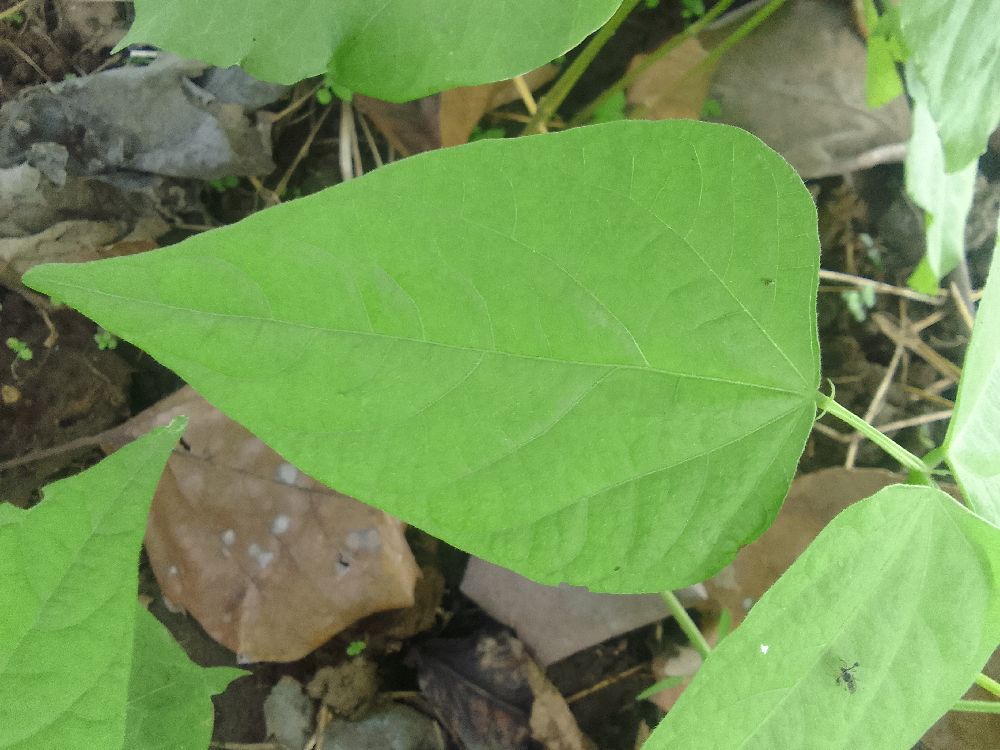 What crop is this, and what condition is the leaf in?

common bean, healthy
